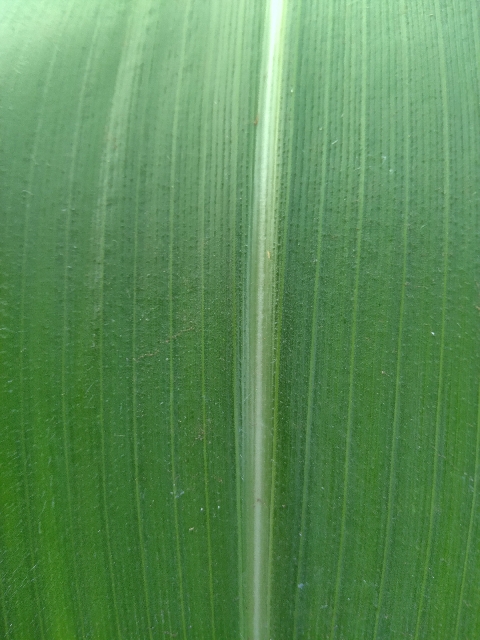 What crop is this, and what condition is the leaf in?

maize, healthy
